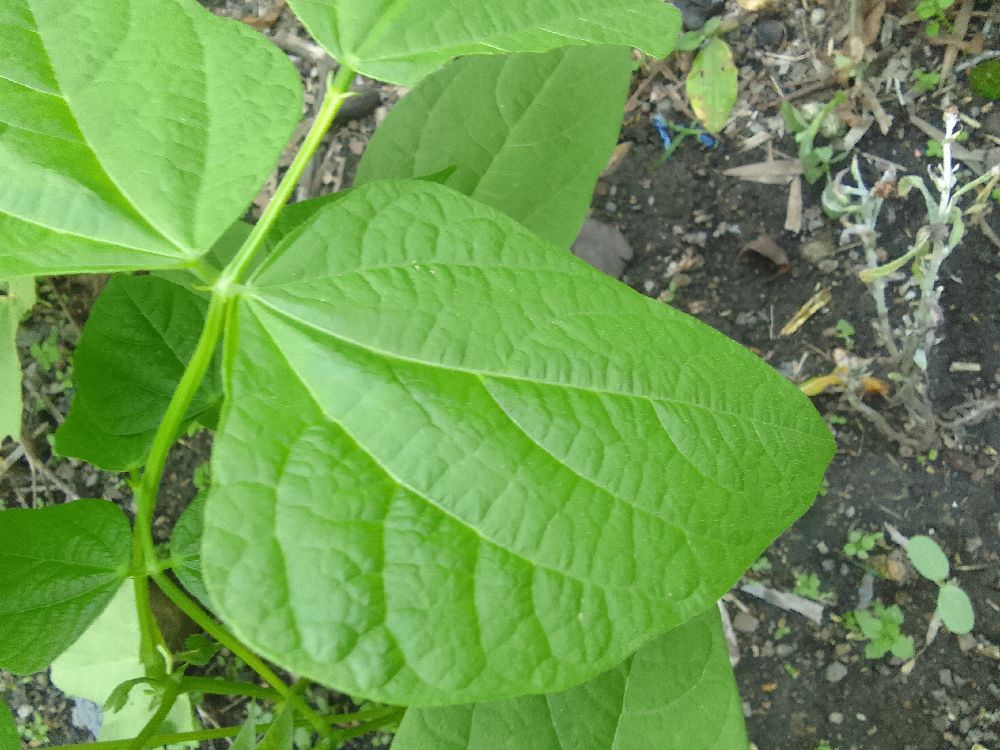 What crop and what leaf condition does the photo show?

common bean, healthy
